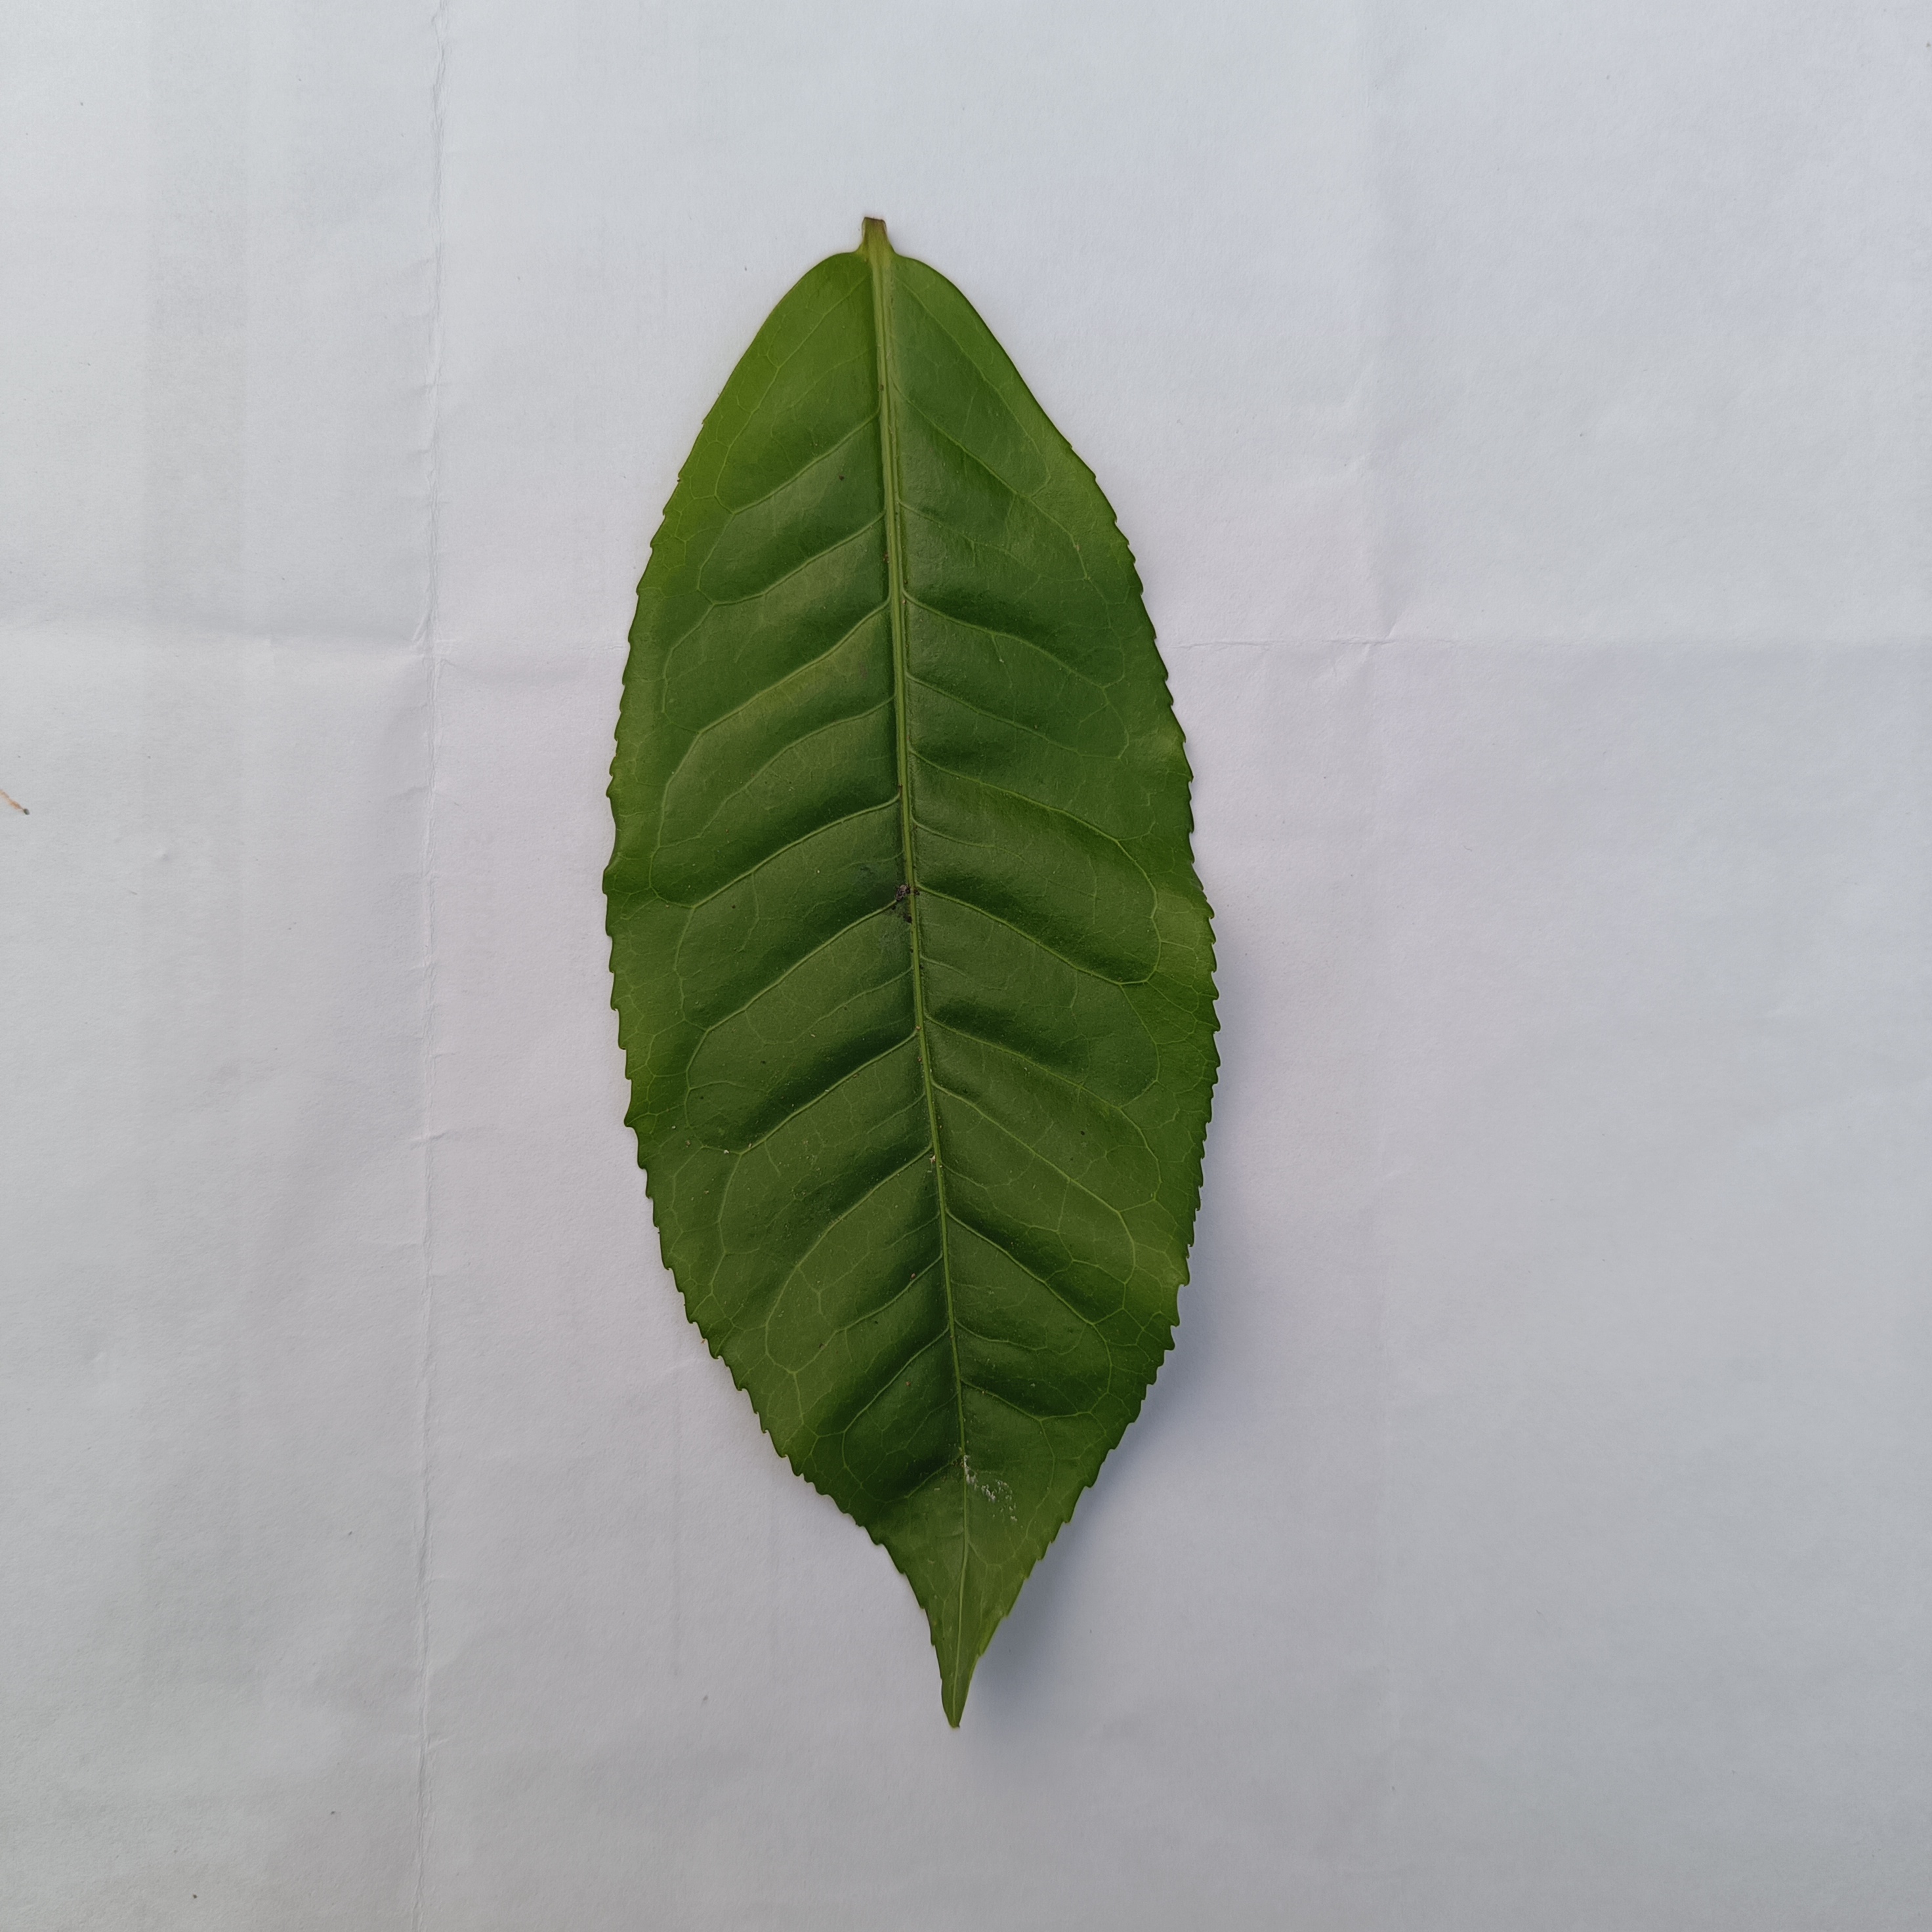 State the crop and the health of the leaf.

tea, healthy
